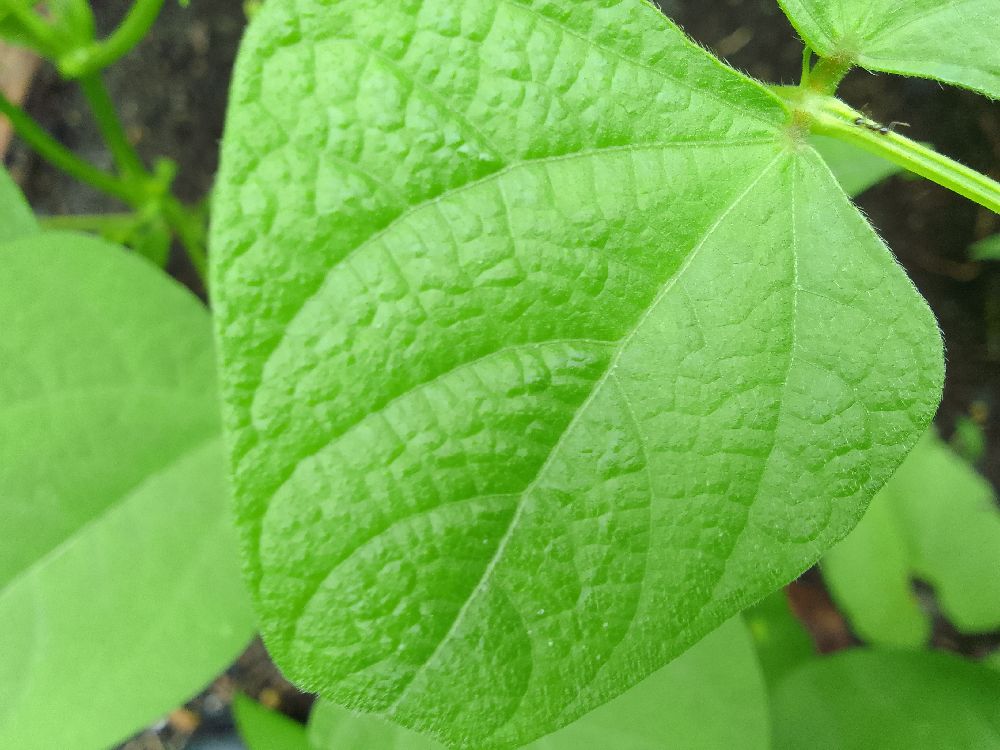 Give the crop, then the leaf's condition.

common bean, healthy
